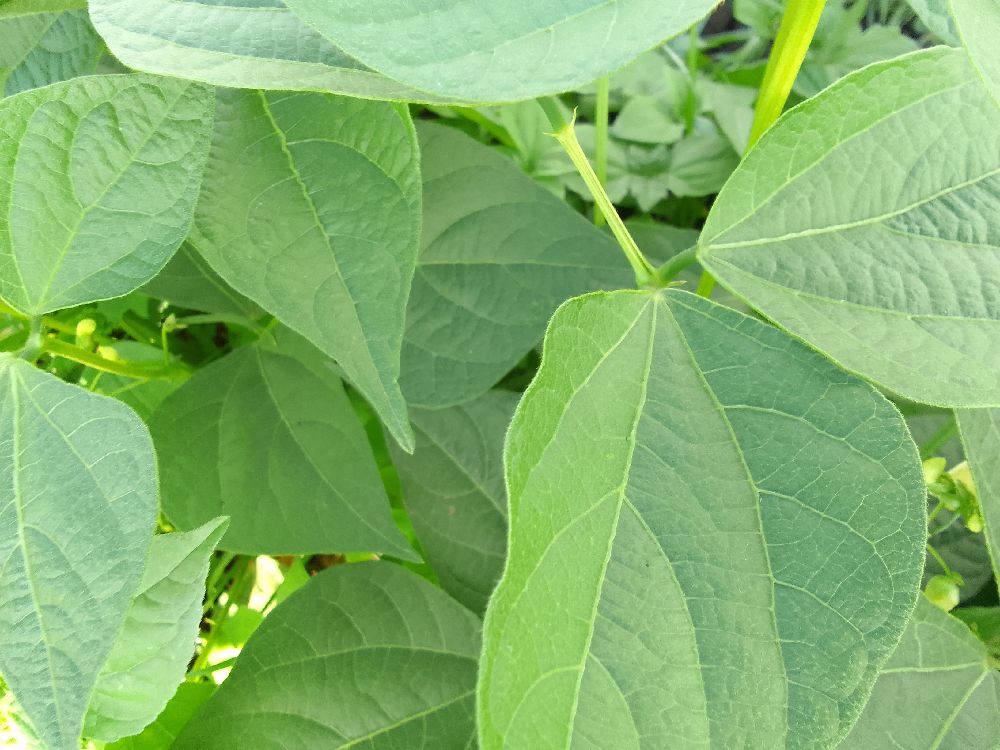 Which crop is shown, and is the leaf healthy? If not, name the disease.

common bean, healthy
